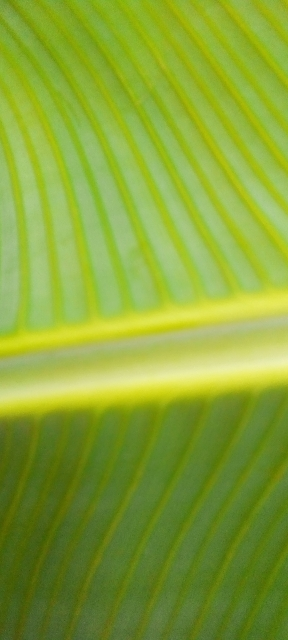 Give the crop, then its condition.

banana, healthy
